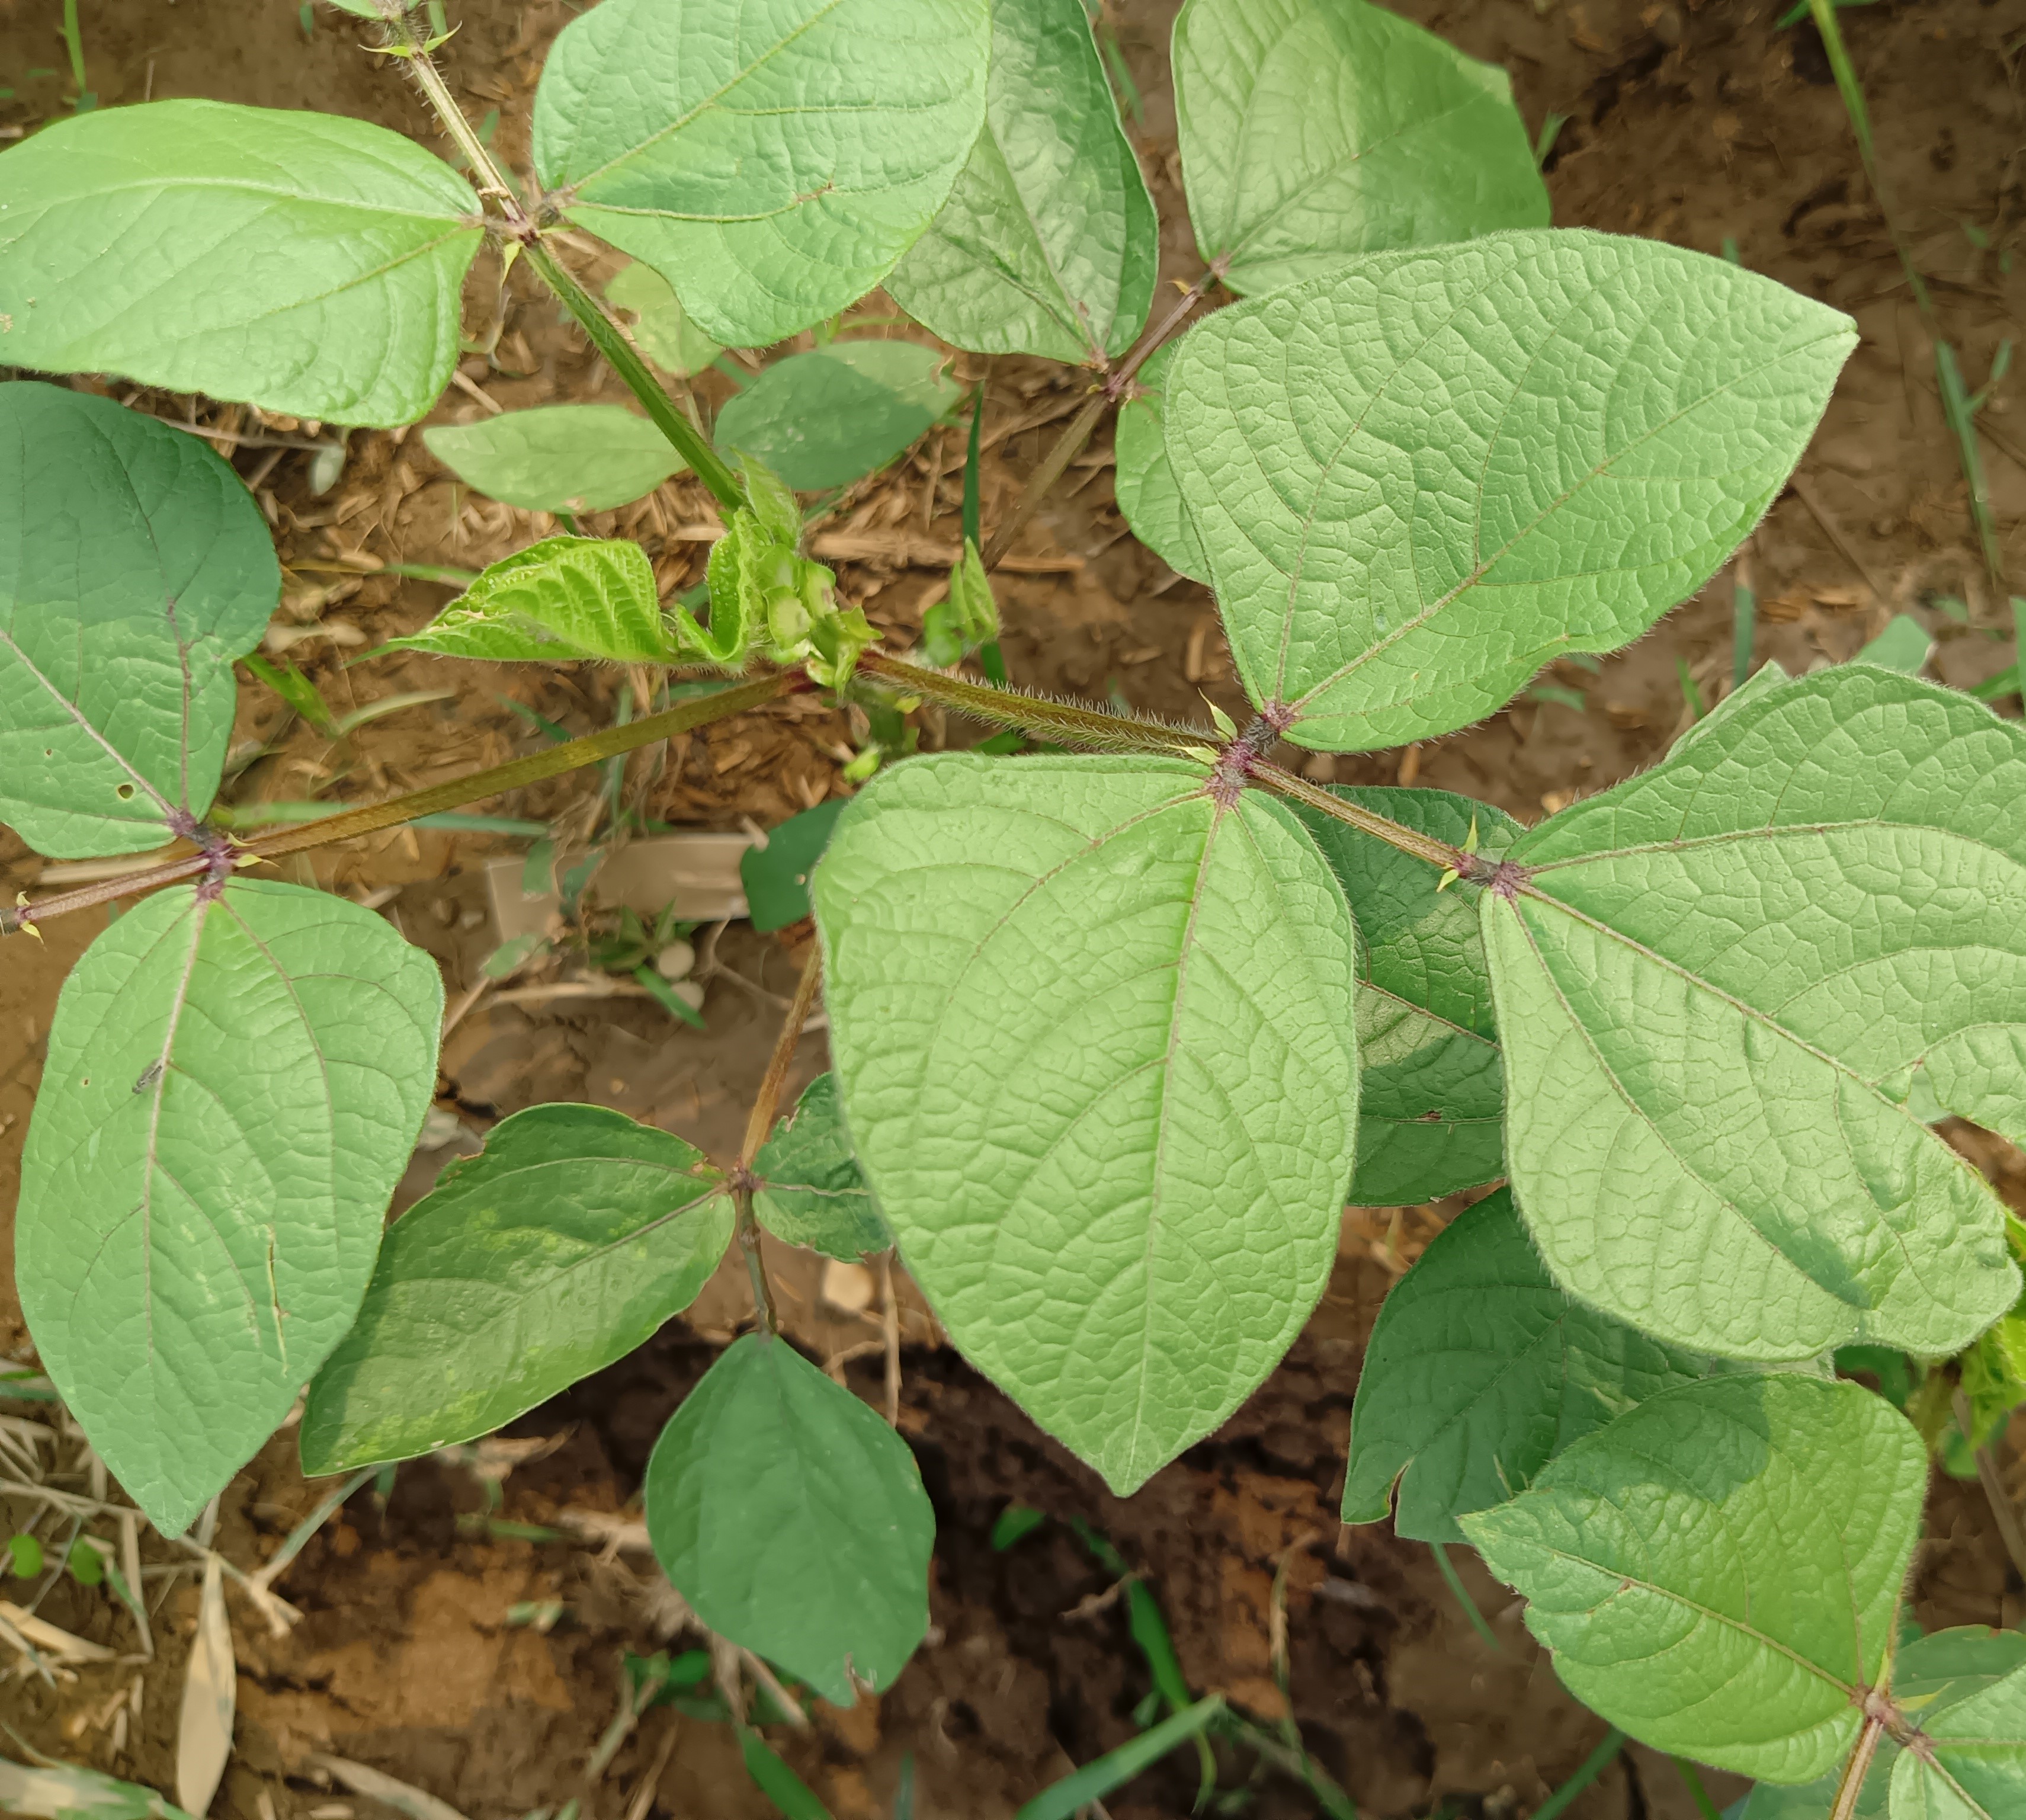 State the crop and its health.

mungbean, healthy
